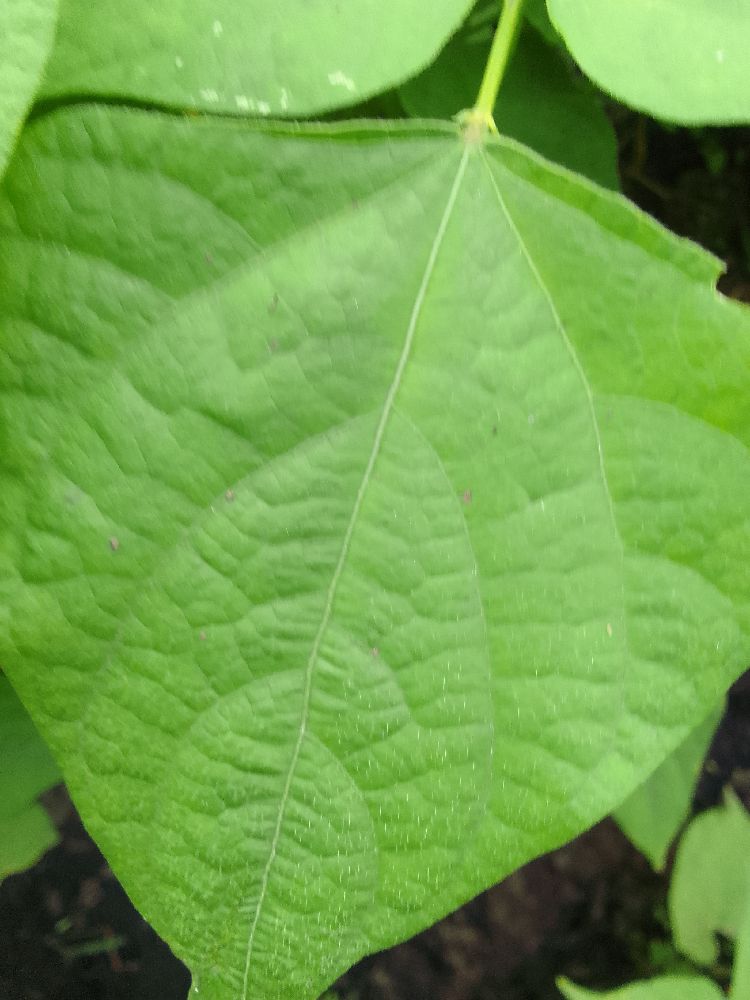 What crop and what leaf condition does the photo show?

common bean, healthy
